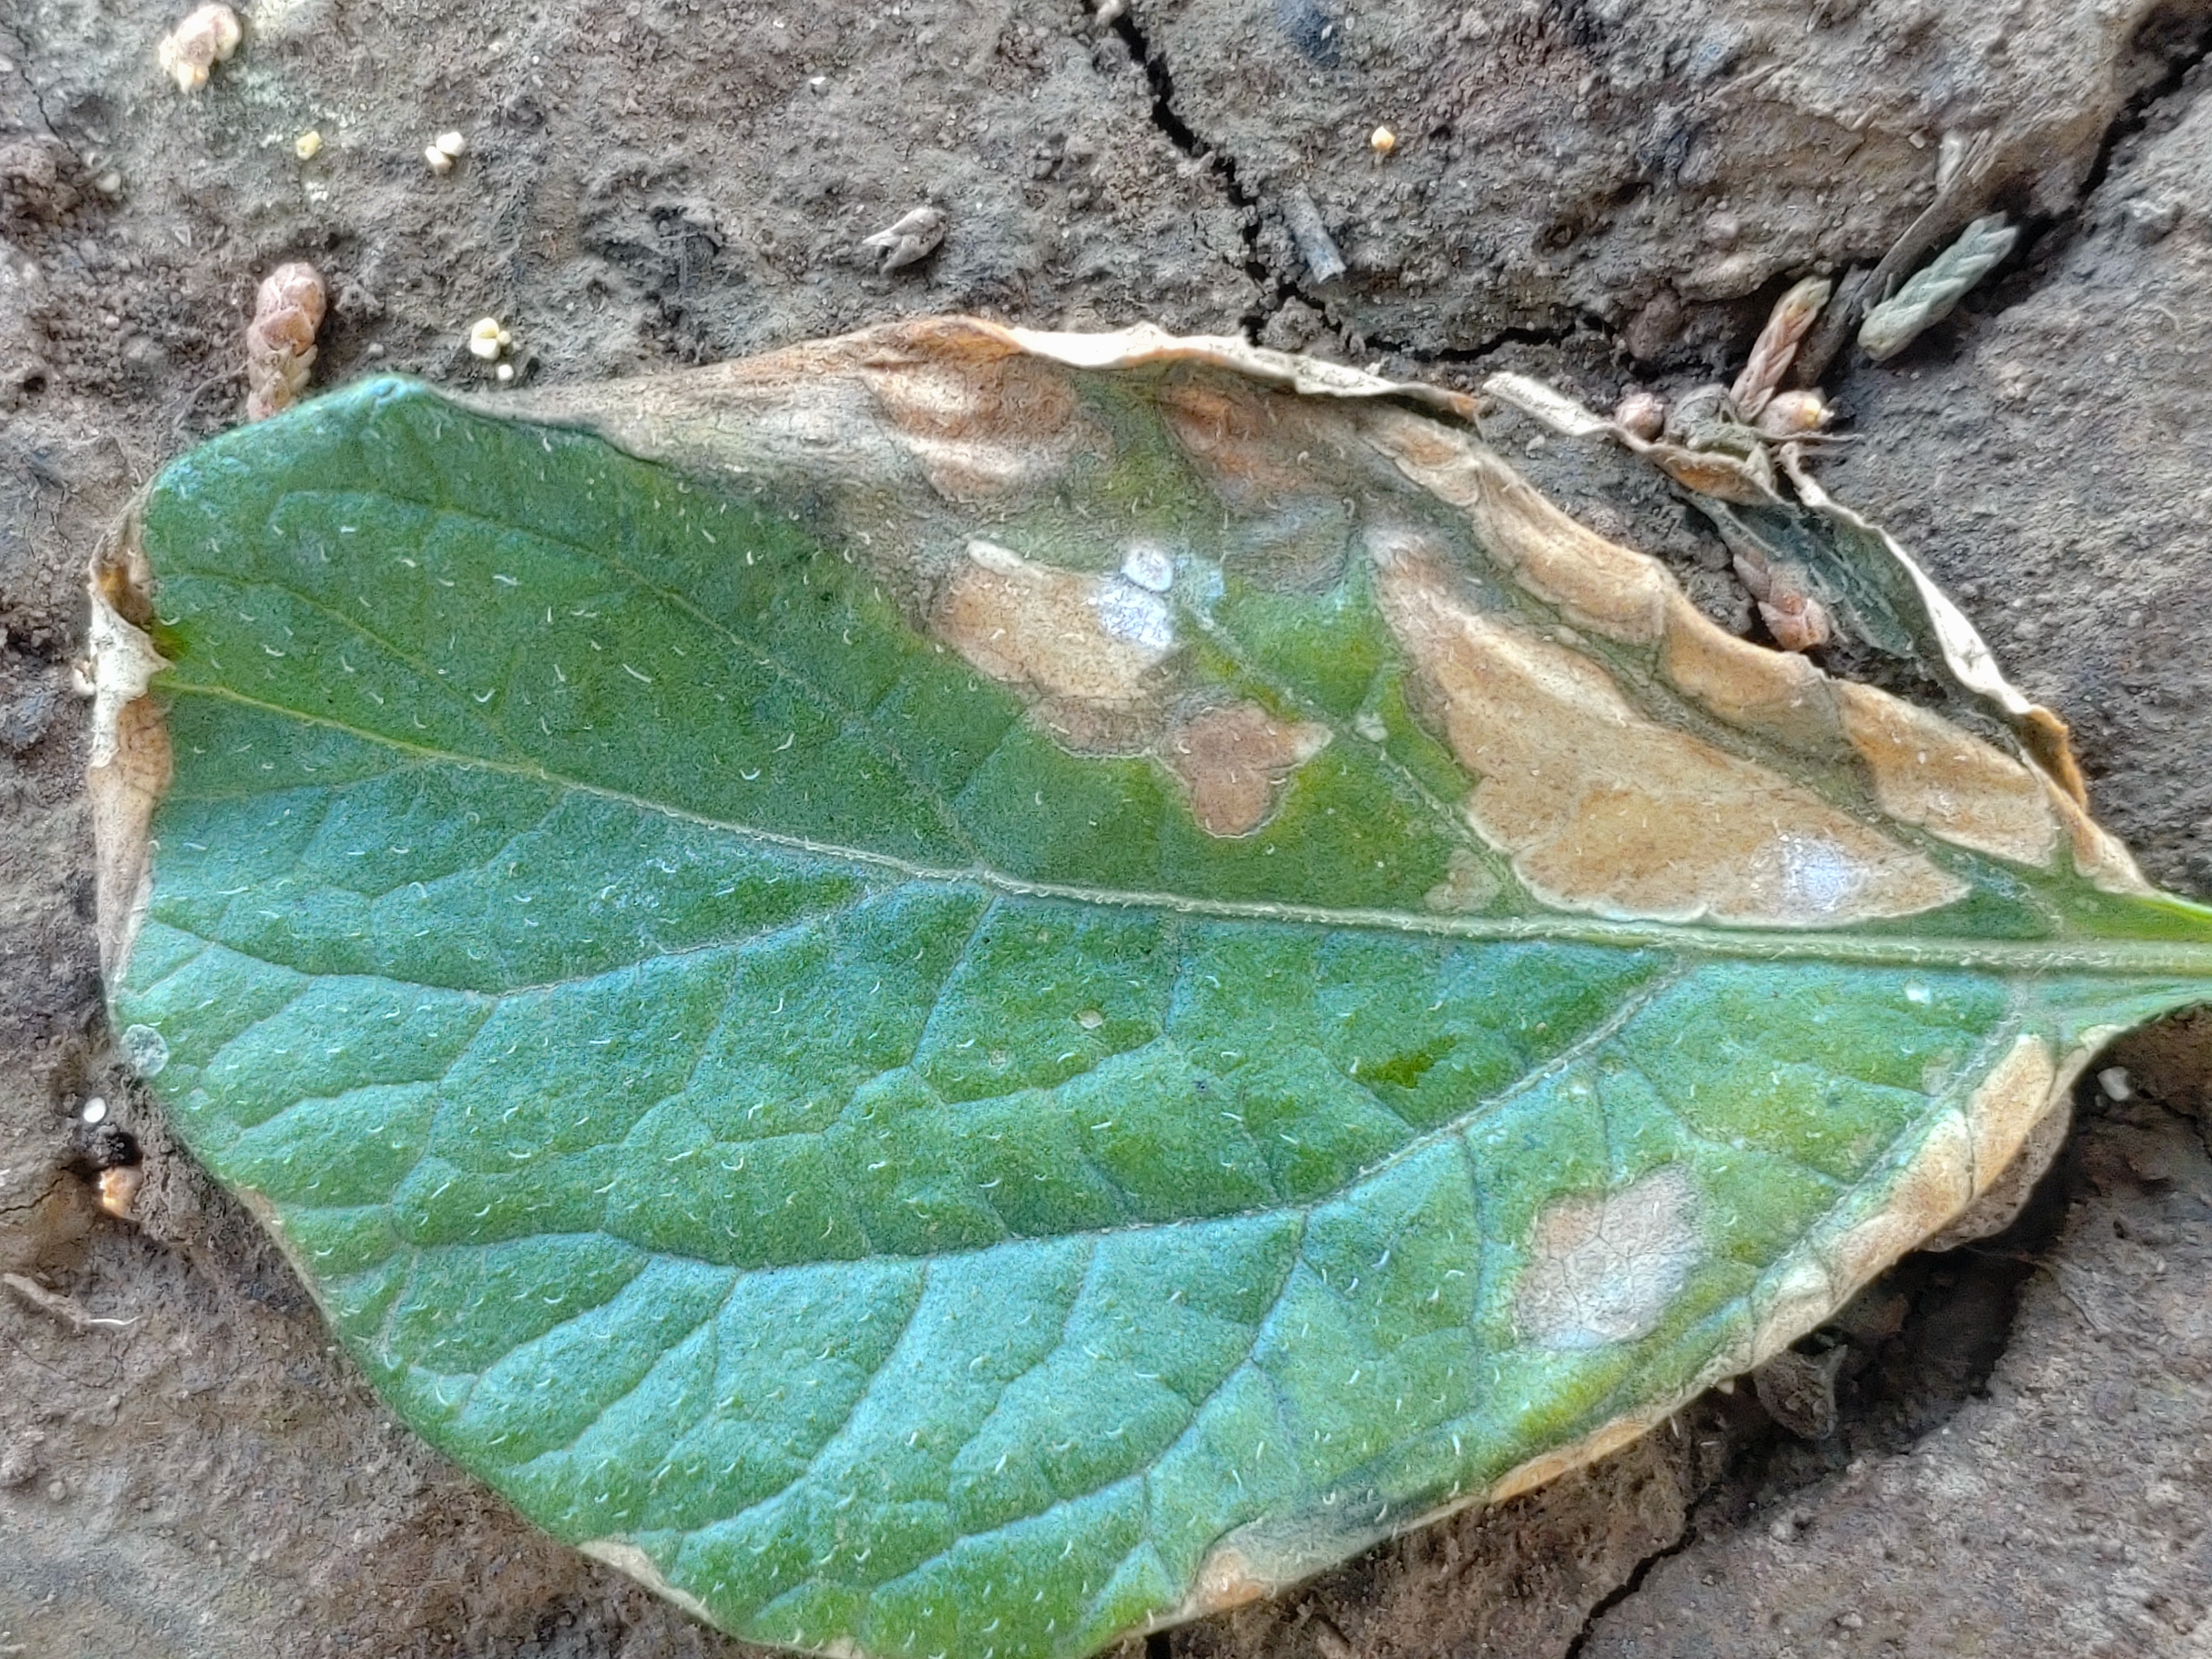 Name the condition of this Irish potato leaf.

early blight
